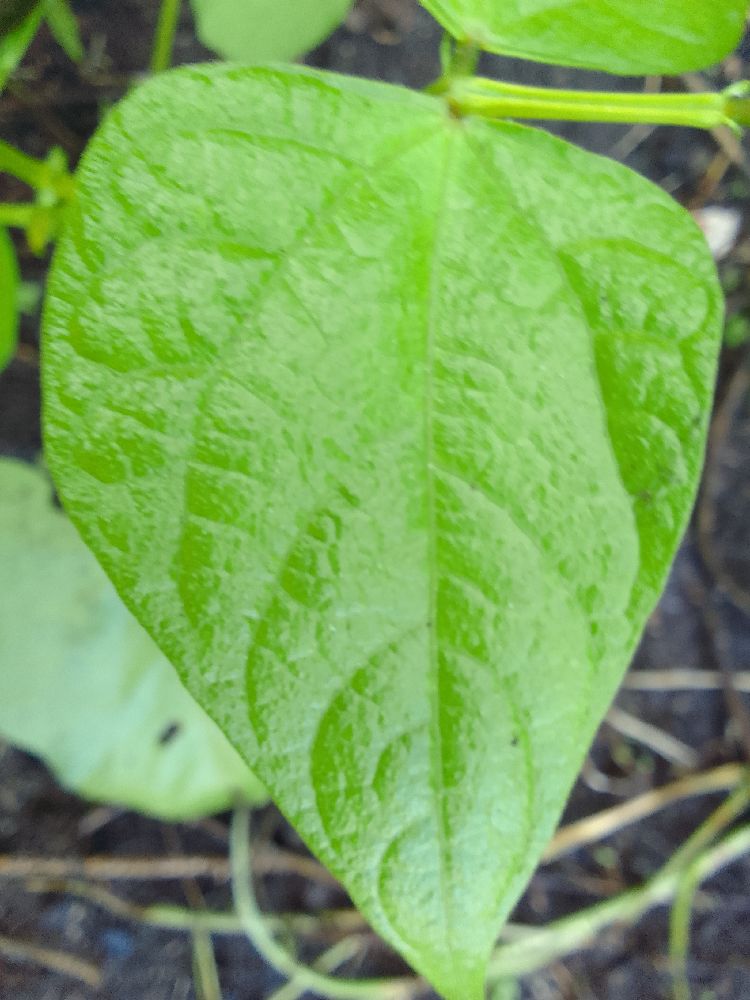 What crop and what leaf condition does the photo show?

common bean, healthy
